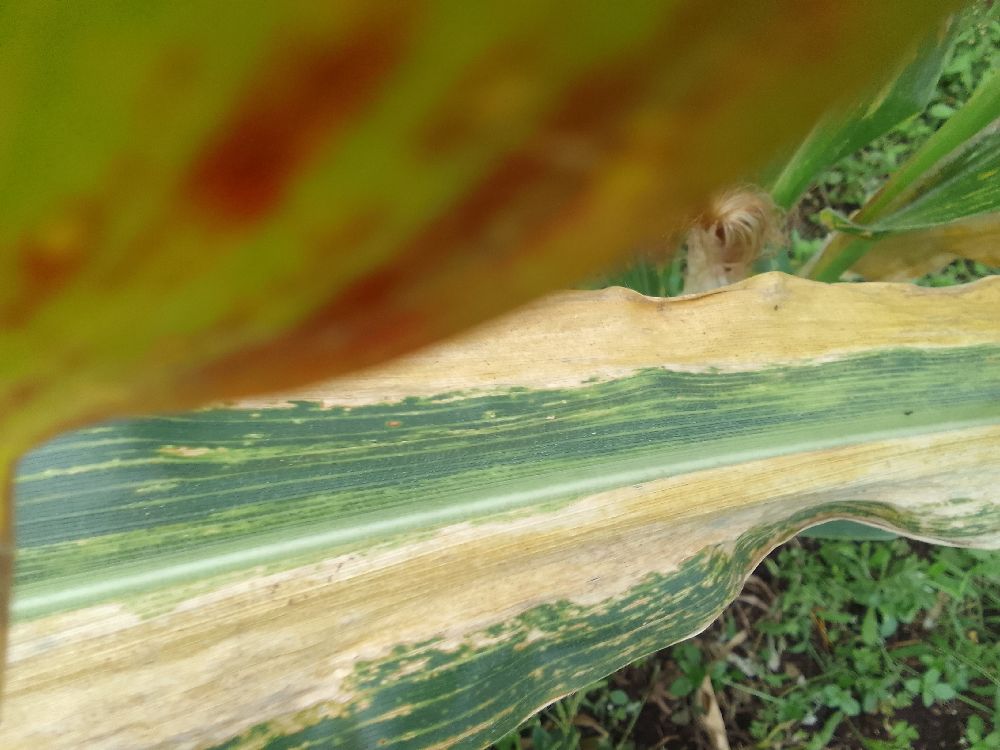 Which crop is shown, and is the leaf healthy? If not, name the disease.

maize, maize lethal necrosis
